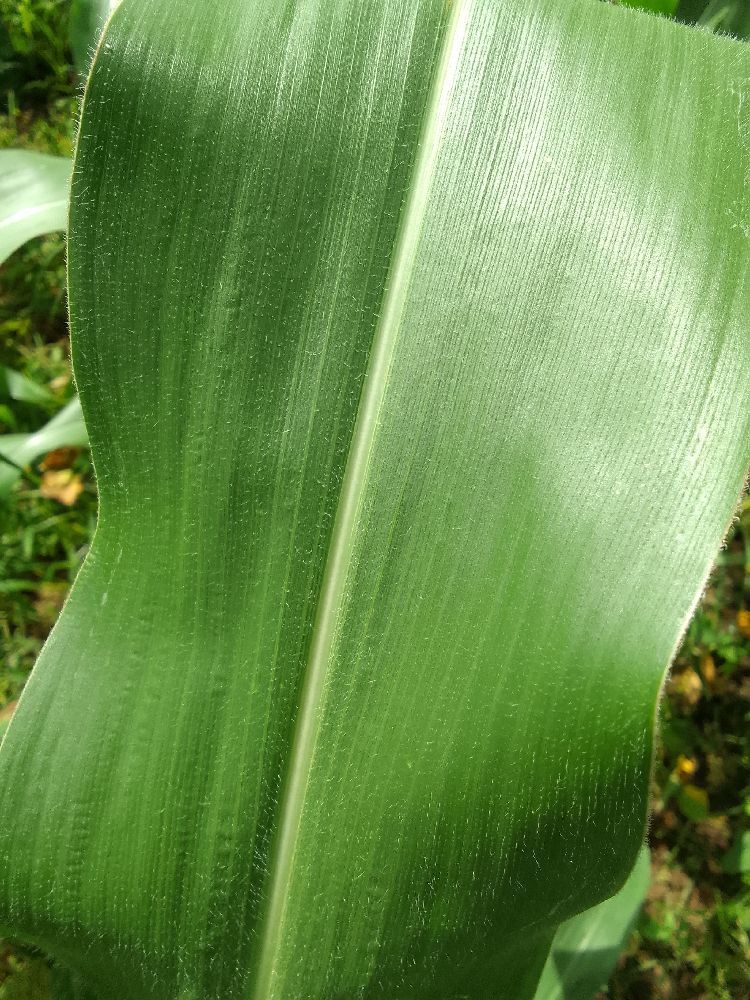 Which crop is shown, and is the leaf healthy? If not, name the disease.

maize, healthy
